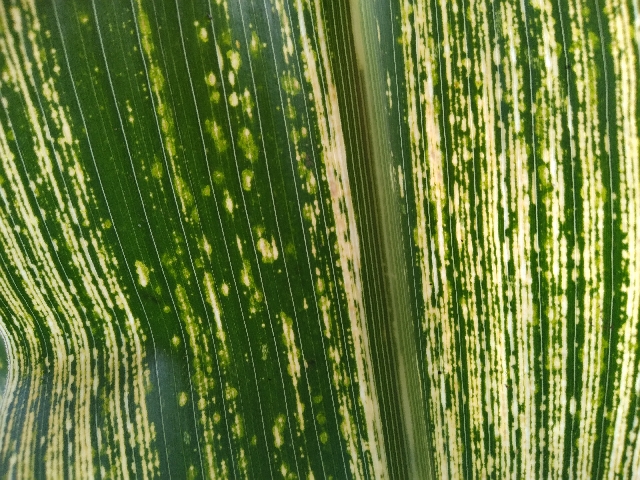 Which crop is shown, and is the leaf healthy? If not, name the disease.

maize, maize streak virus
